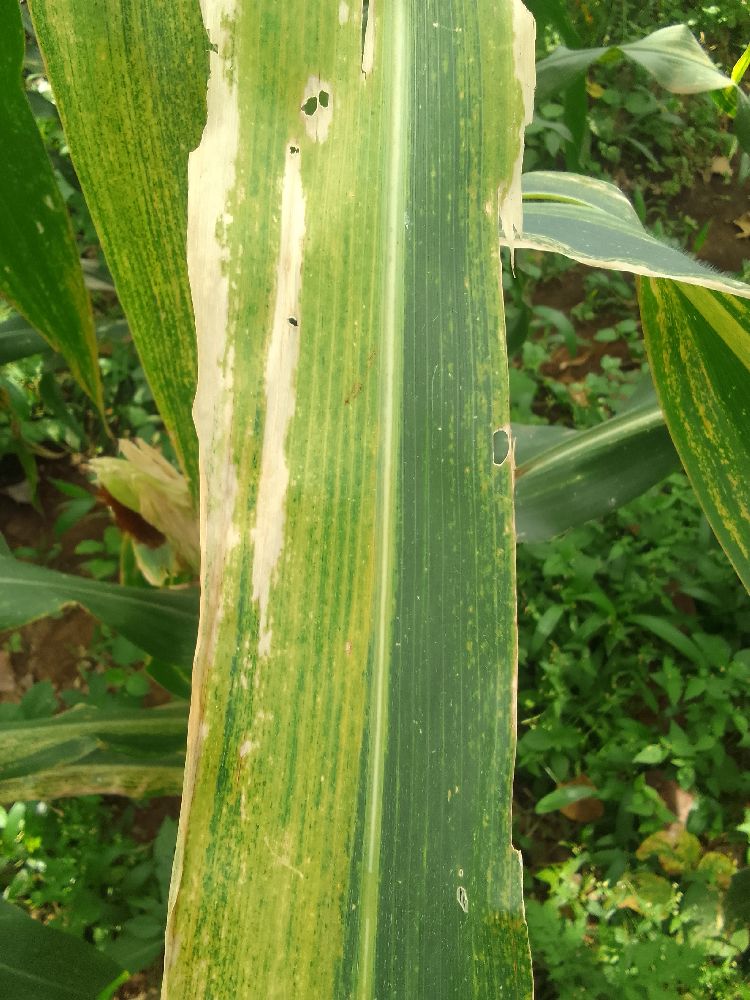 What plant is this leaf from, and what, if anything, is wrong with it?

maize, maize lethal necrosis
